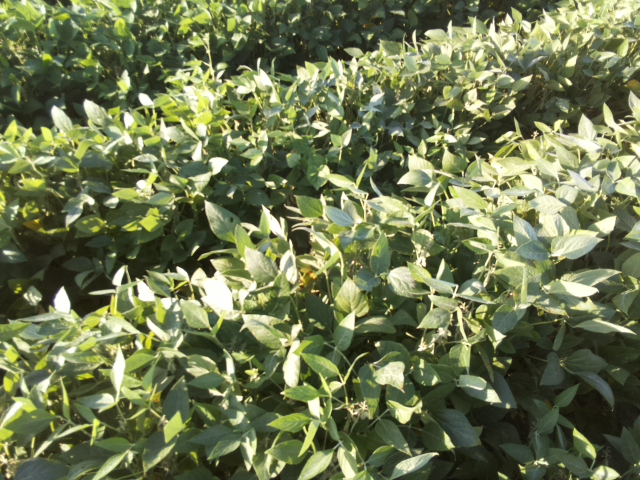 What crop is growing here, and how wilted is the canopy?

soybean, leaflets folding inward at secondary pulvinus with no turgor loss in leaflets or petioles
